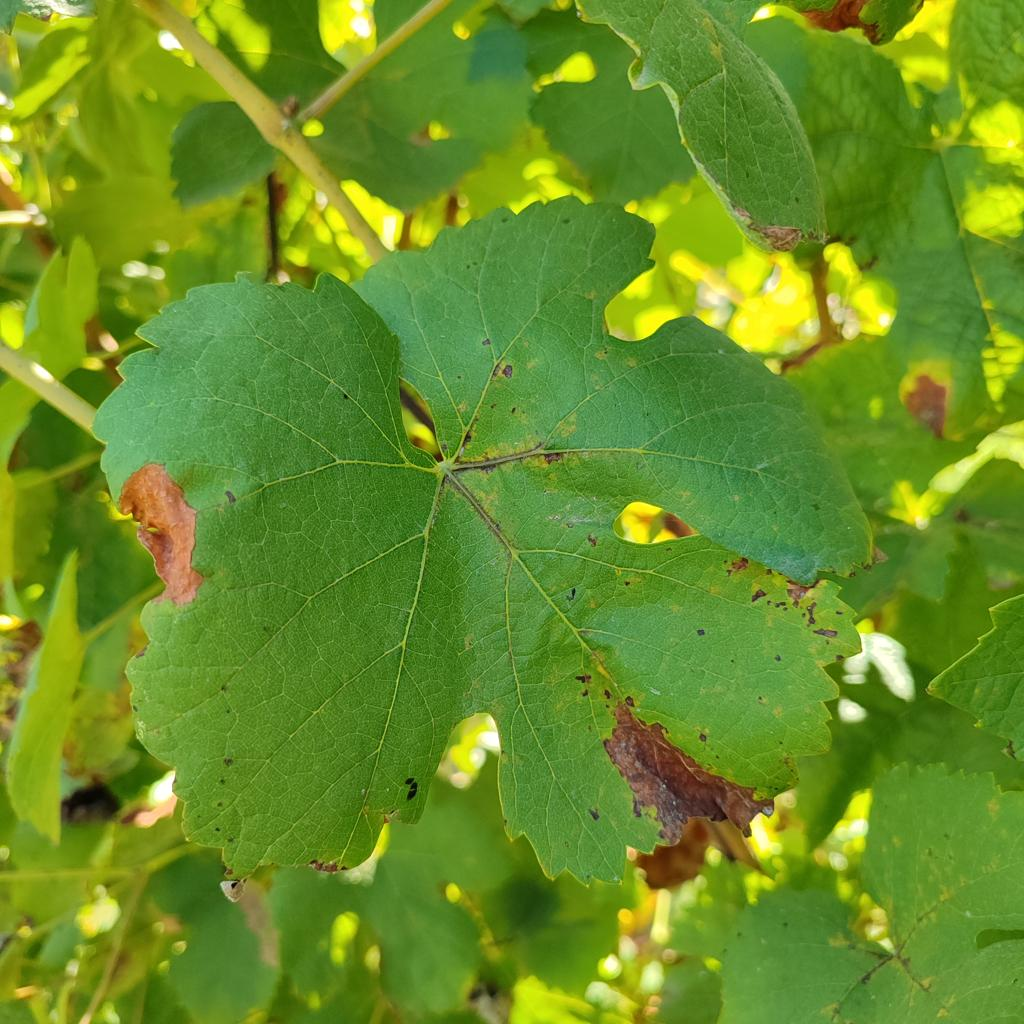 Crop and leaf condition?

grapevine, downy mildew
